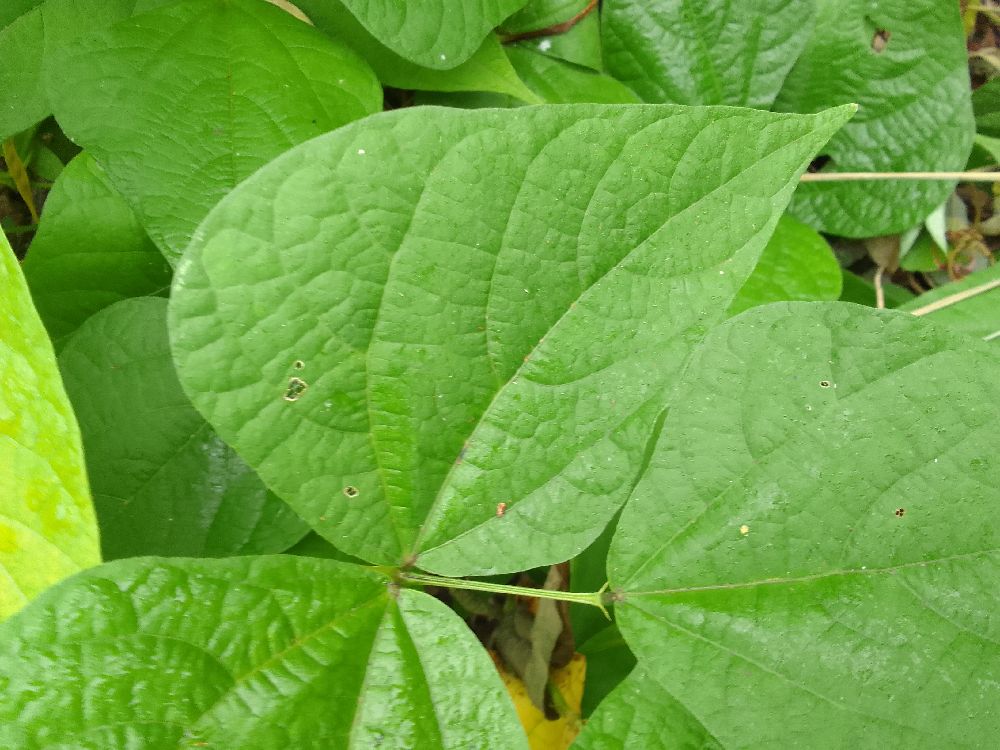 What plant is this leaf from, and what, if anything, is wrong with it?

common bean, healthy
